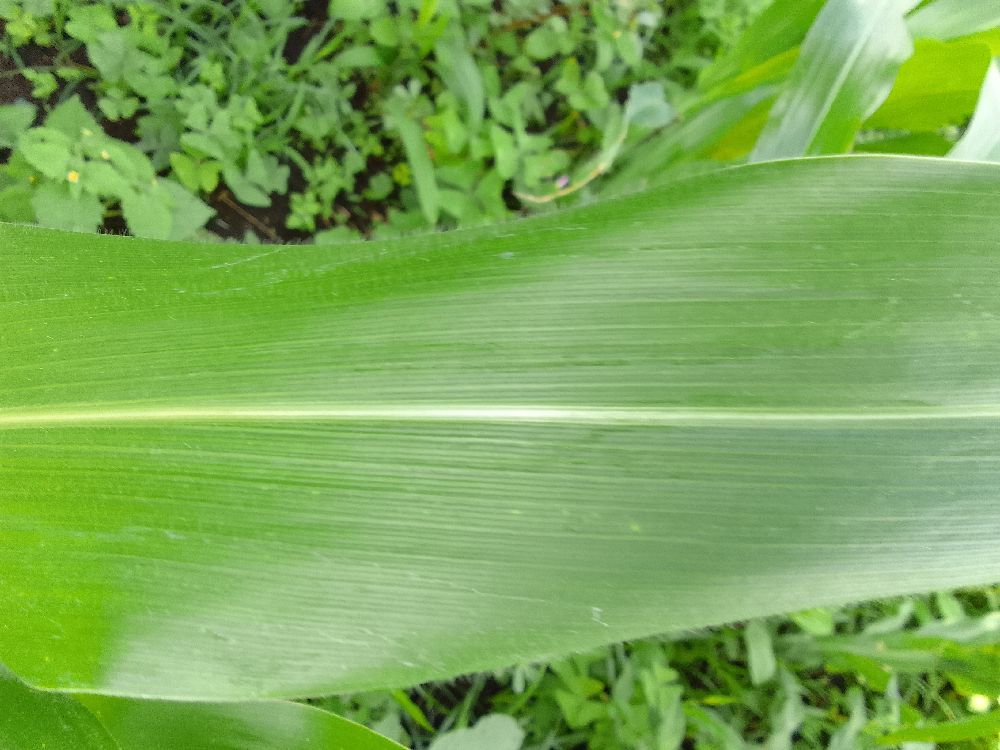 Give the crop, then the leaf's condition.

maize, healthy
